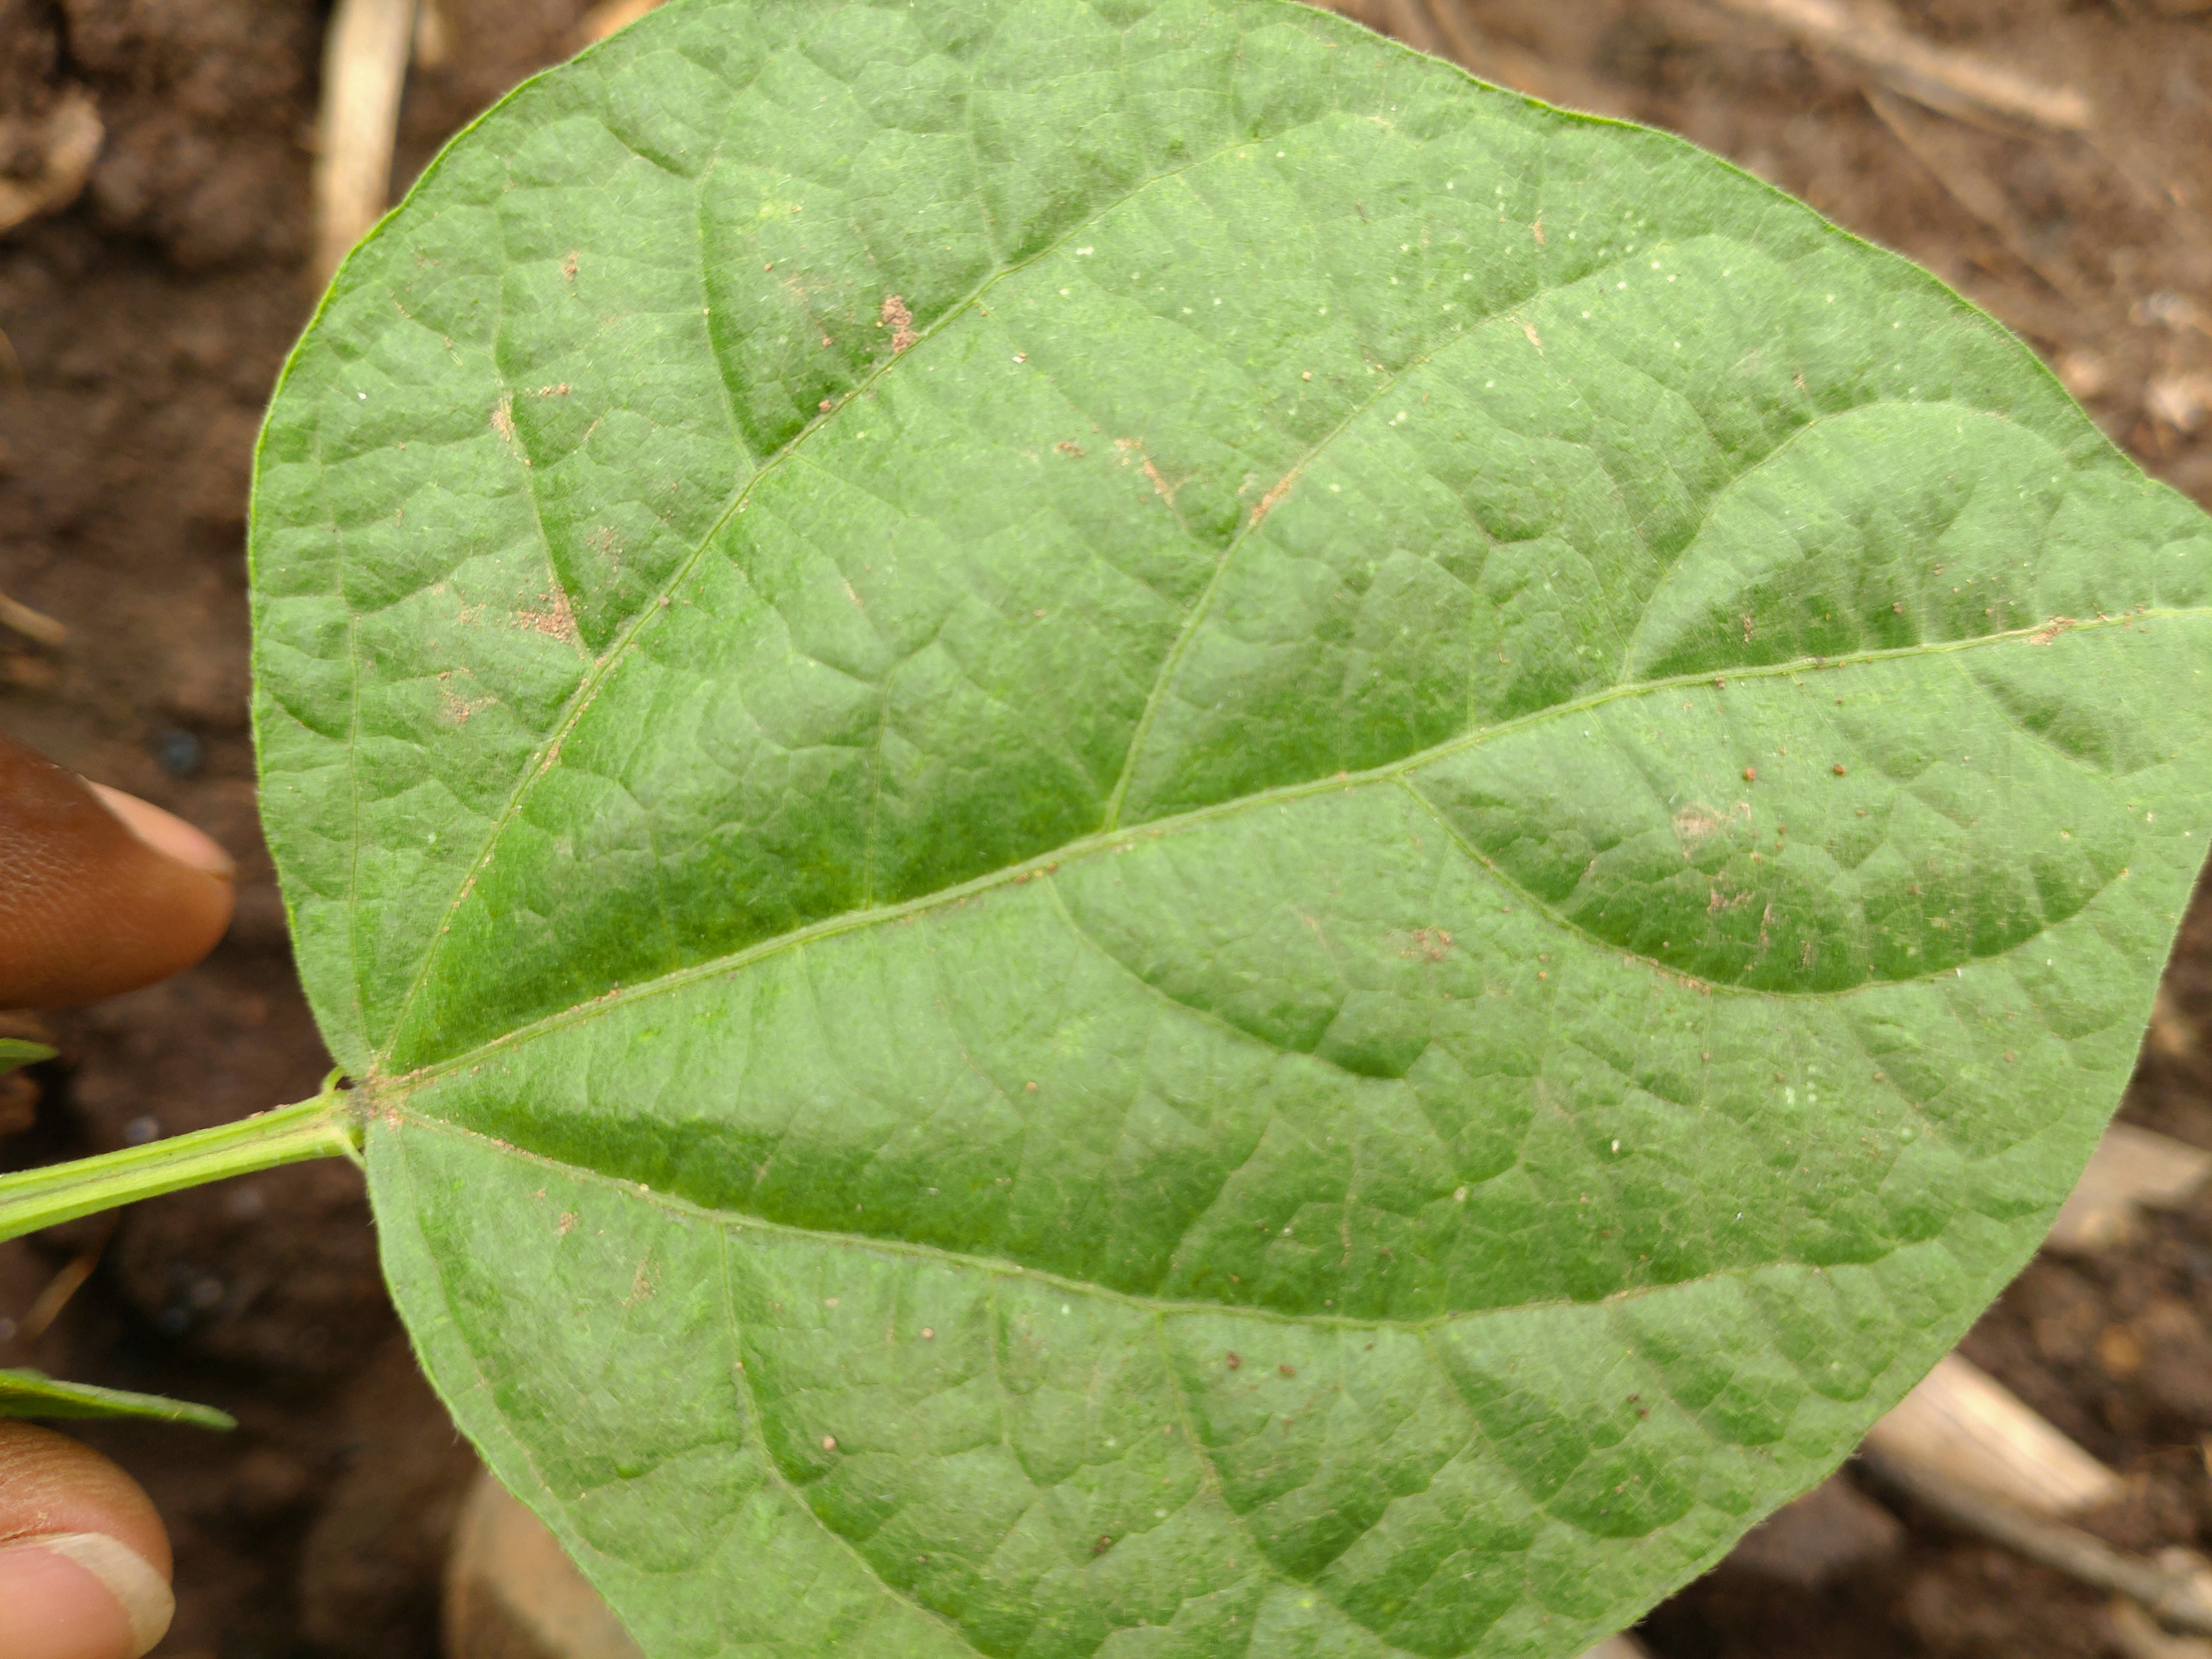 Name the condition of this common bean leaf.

healthy
